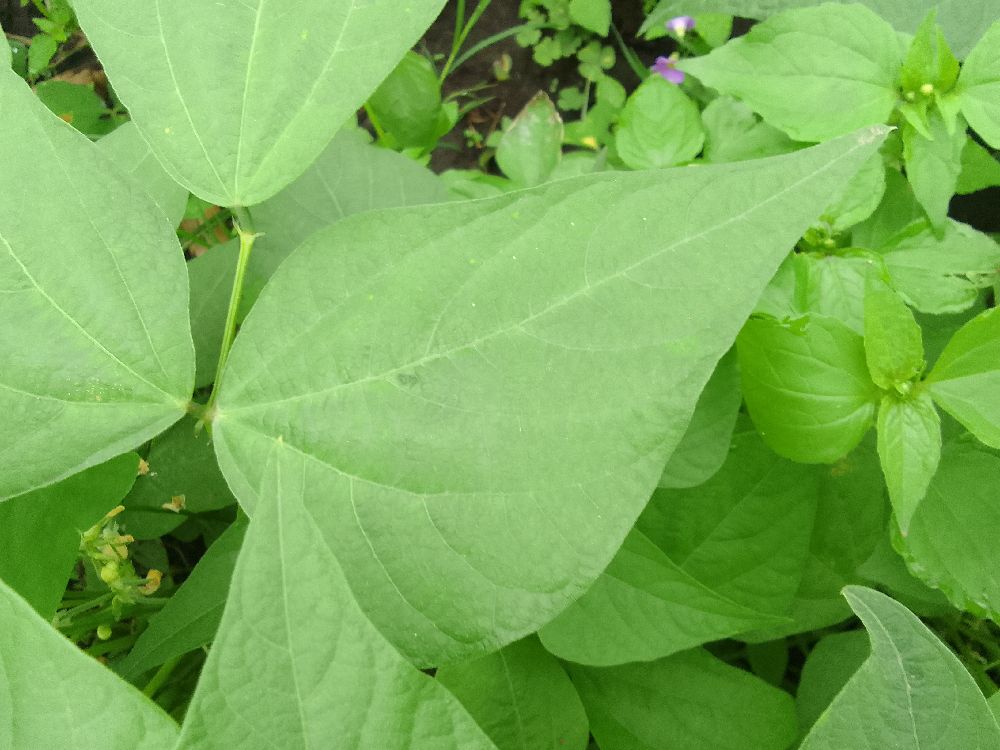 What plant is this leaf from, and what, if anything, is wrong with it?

common bean, healthy
